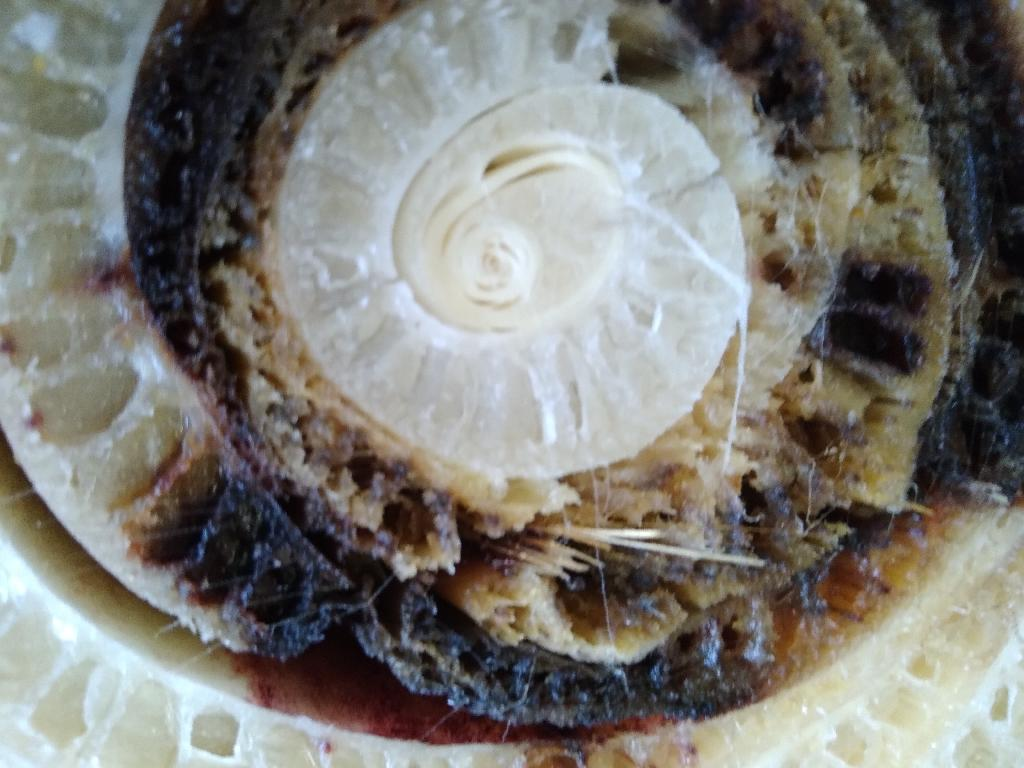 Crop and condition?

banana, fusarium wilt race 1
